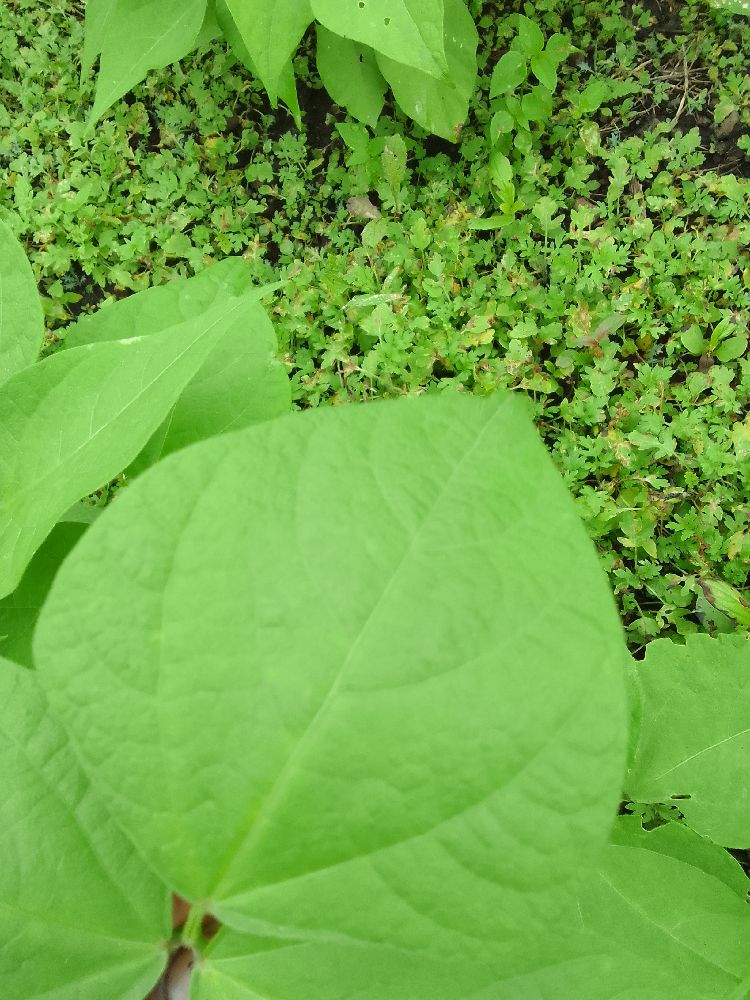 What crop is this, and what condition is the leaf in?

common bean, healthy
